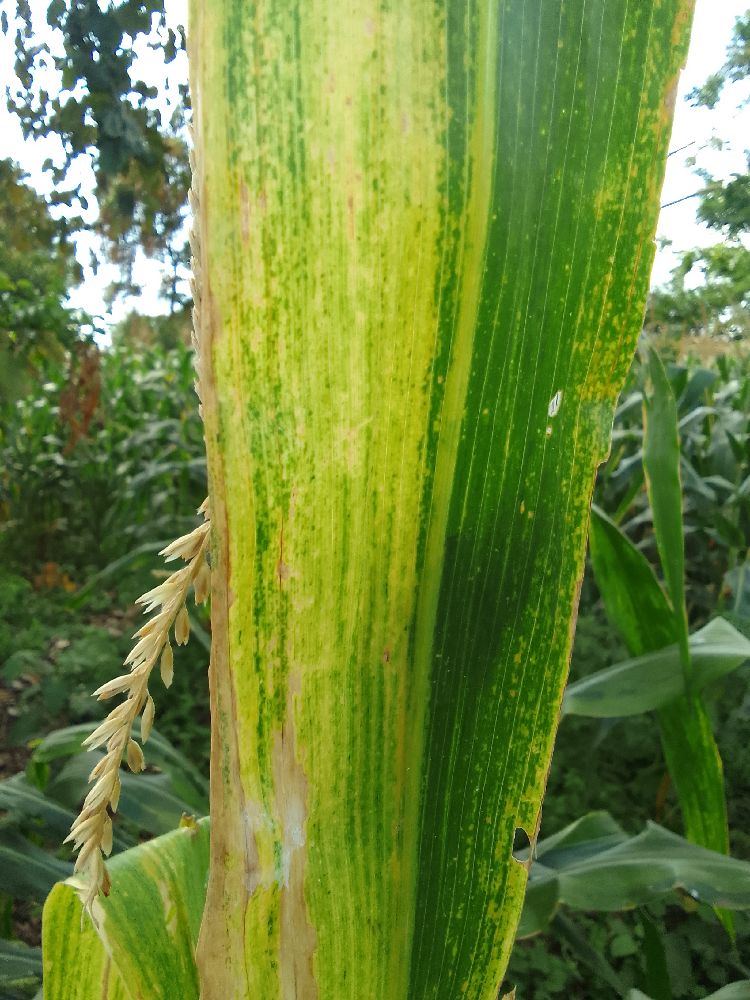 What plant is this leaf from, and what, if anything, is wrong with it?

maize, maize lethal necrosis
